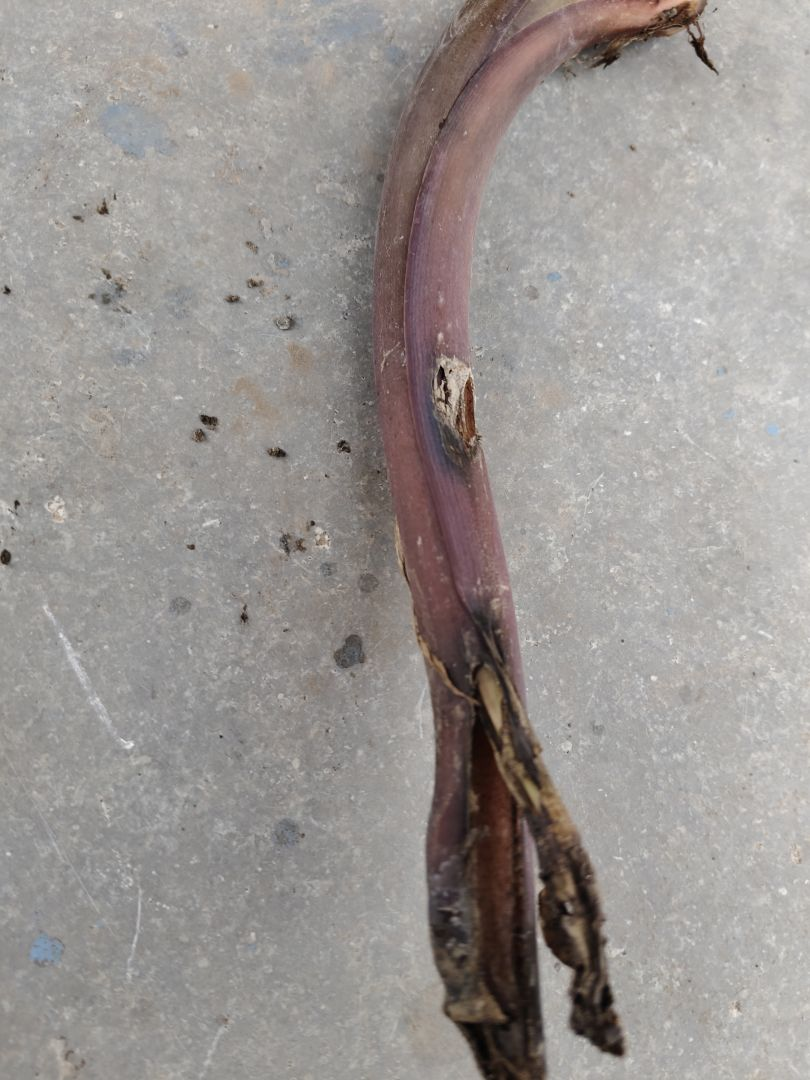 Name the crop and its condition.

taro, root rot
